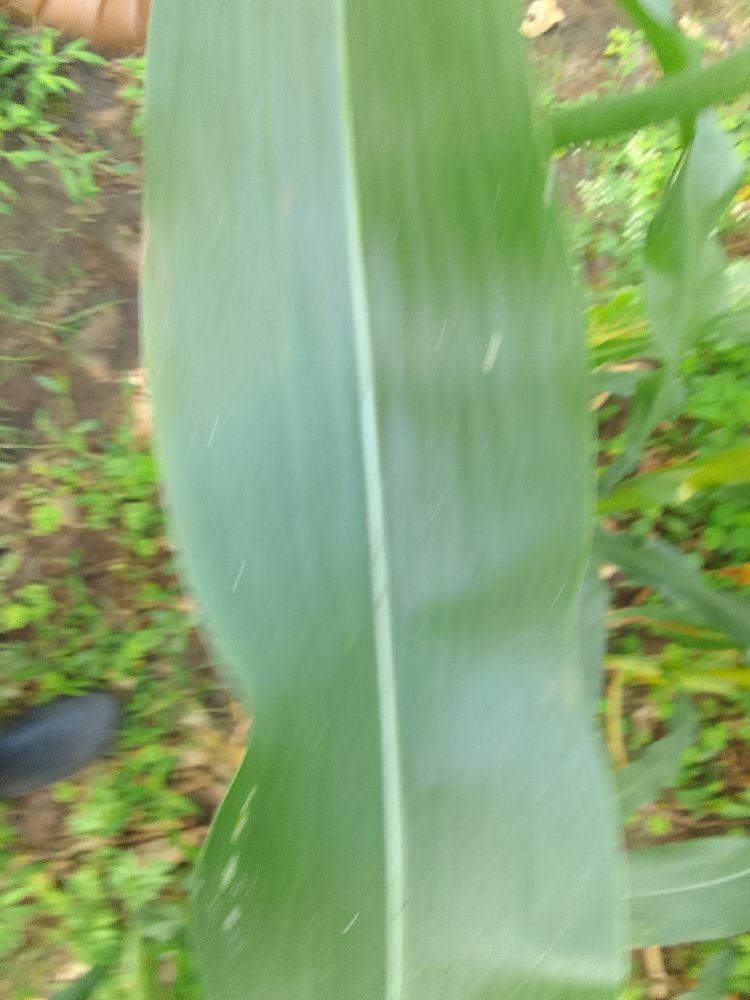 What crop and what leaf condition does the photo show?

maize, healthy
